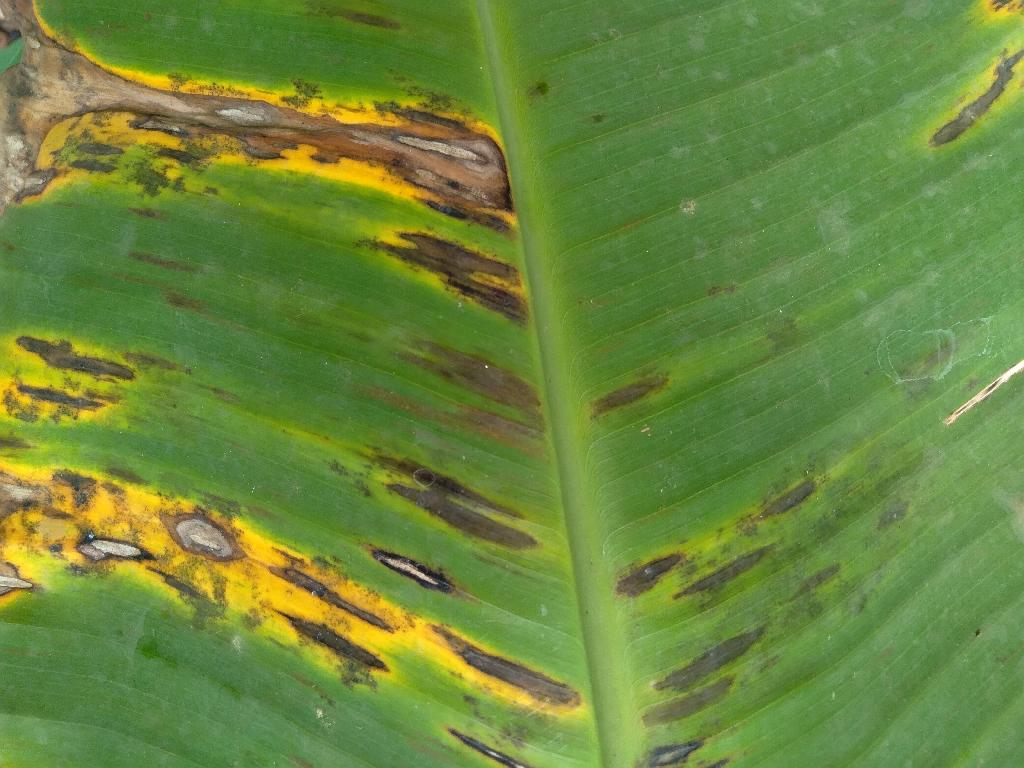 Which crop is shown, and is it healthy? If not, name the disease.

banana, black sigatoka
